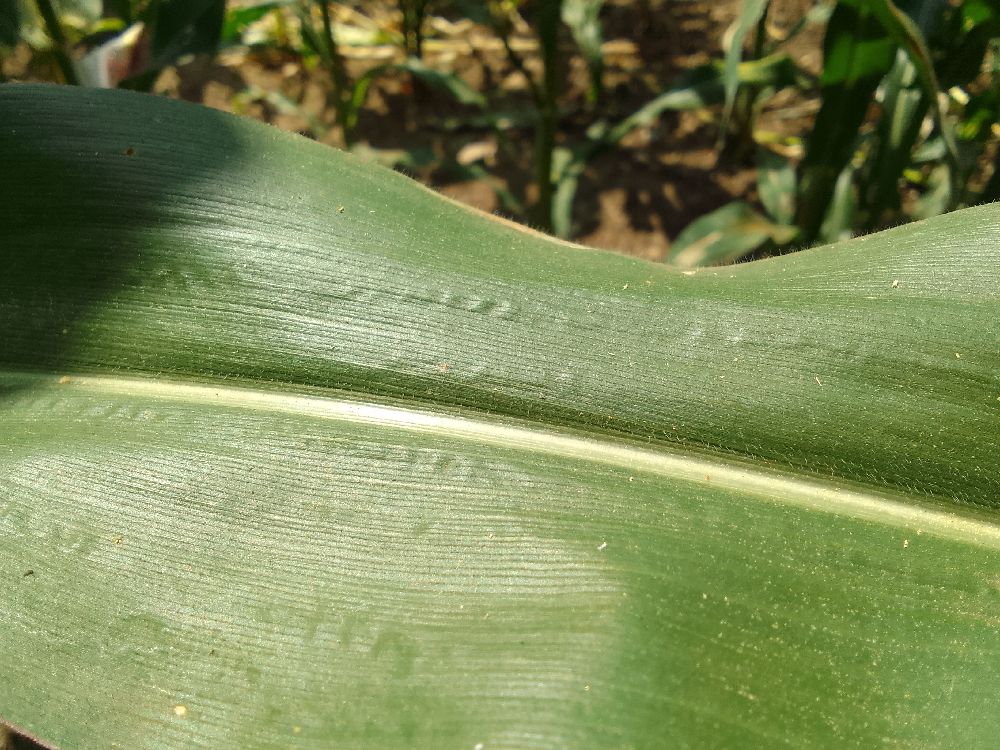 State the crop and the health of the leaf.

maize, healthy
